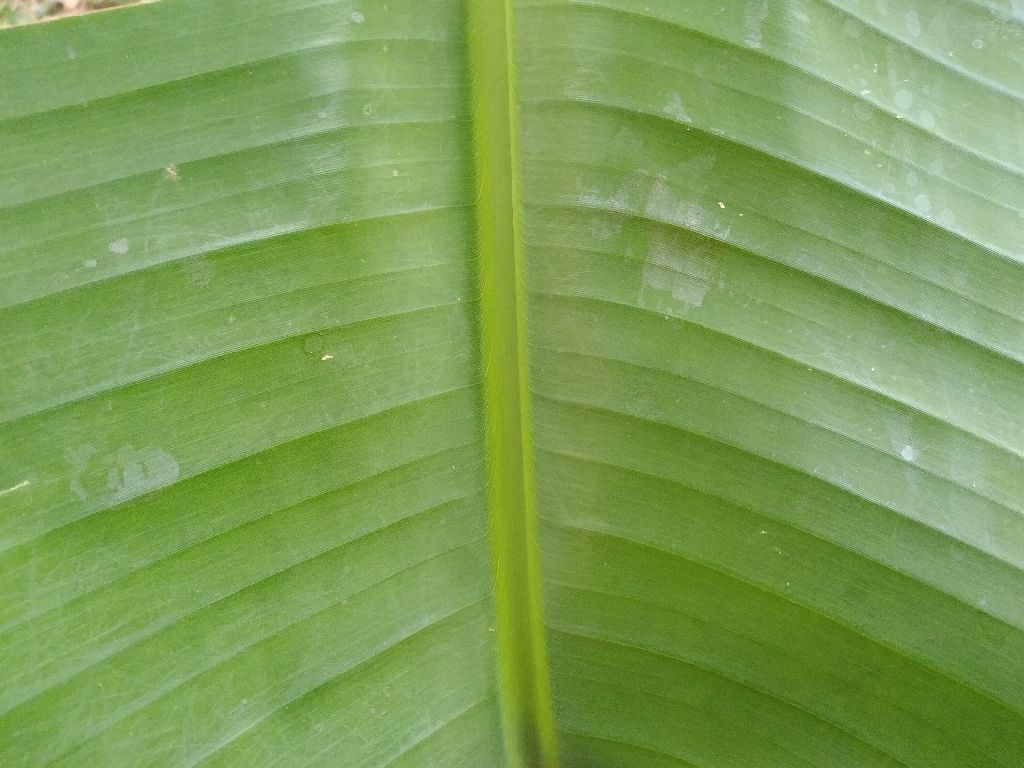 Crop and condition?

banana, healthy
